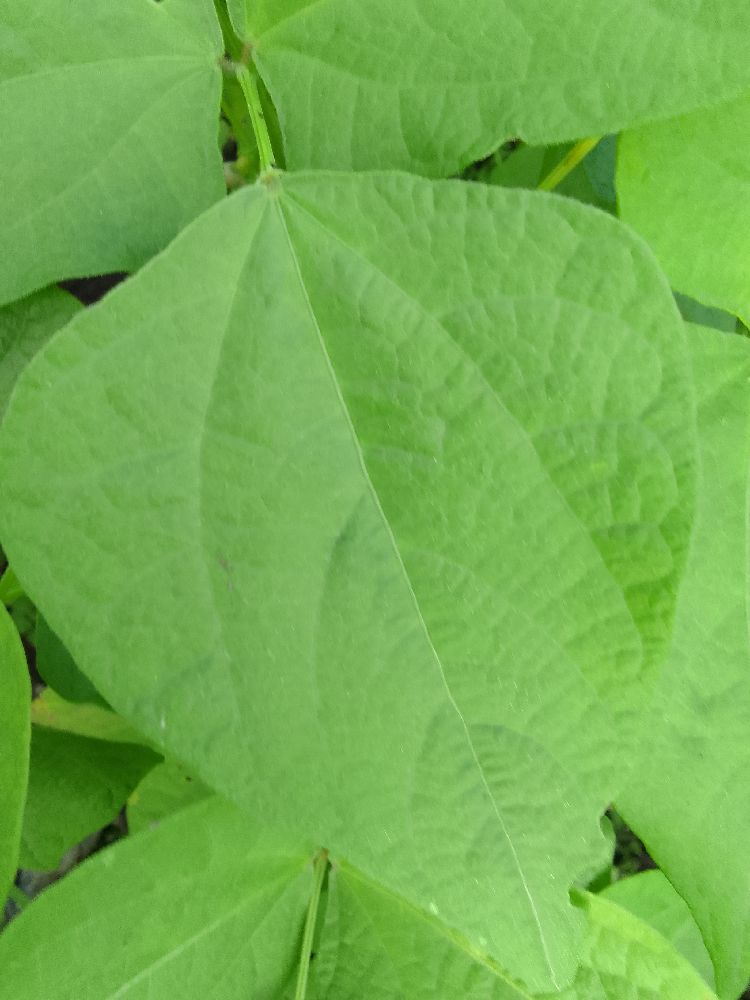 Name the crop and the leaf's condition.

common bean, healthy
